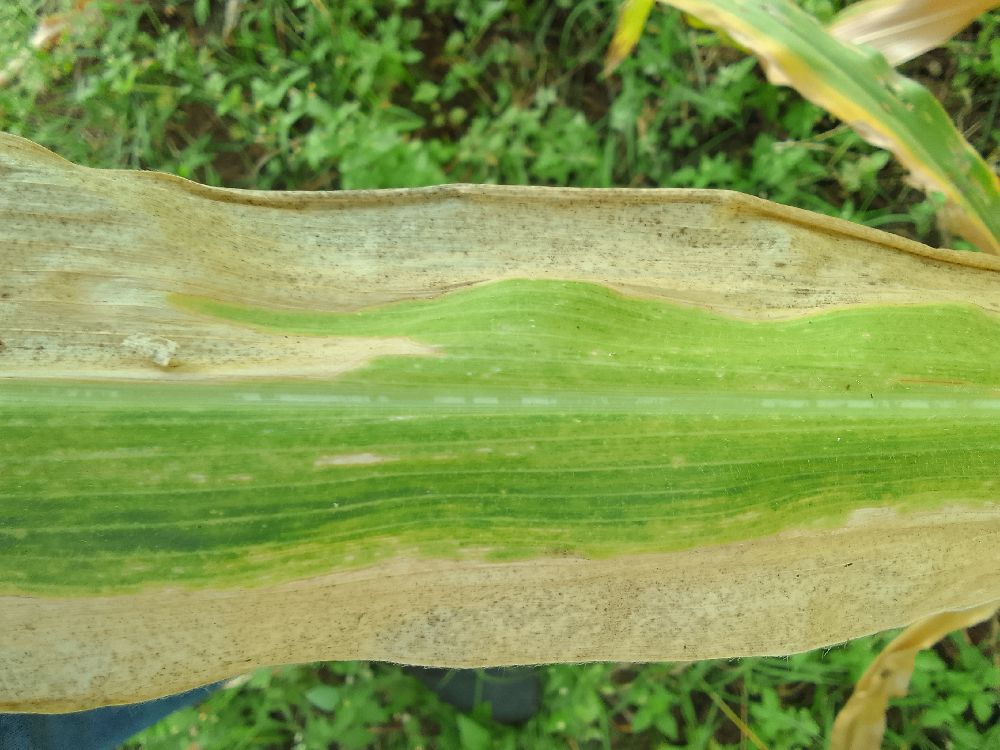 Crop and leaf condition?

maize, maize lethal necrosis
